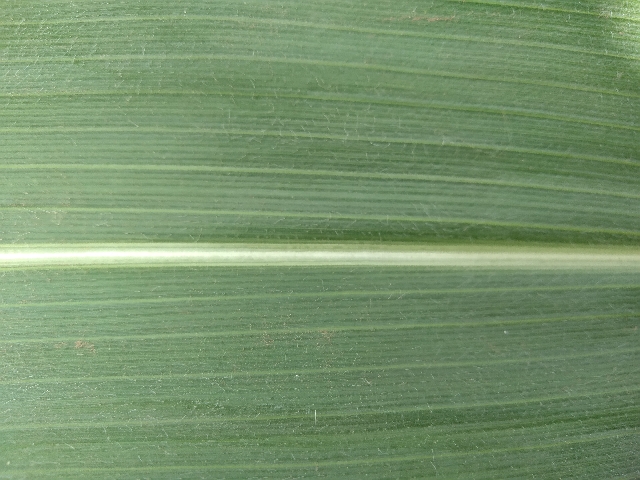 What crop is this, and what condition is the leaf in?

maize, healthy
